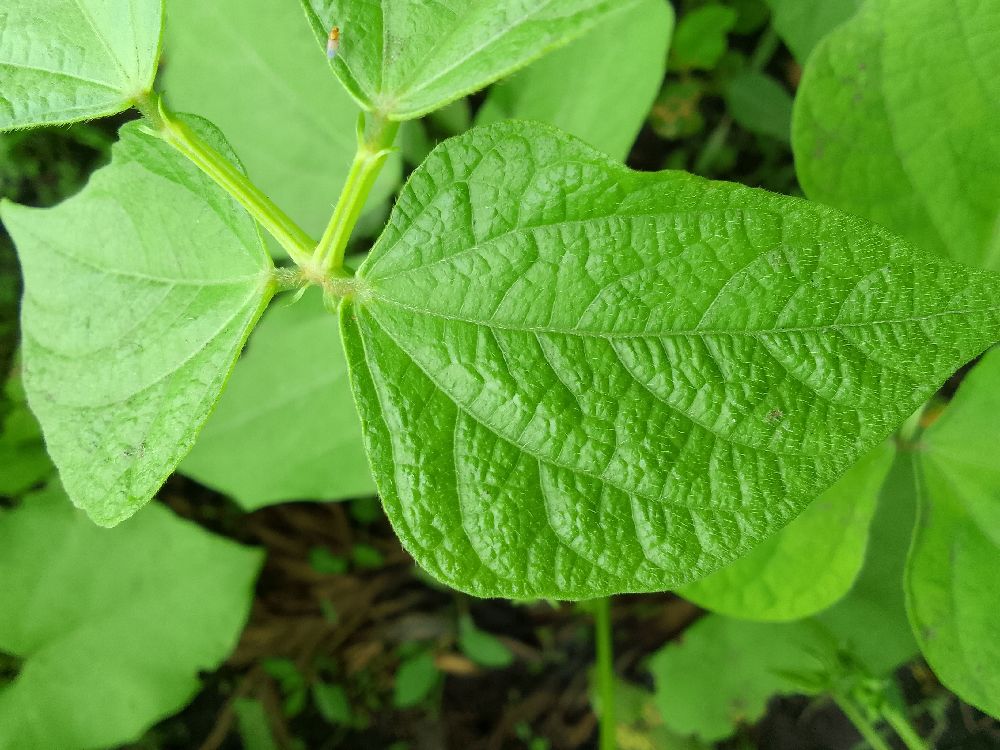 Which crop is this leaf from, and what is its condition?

common bean, healthy
